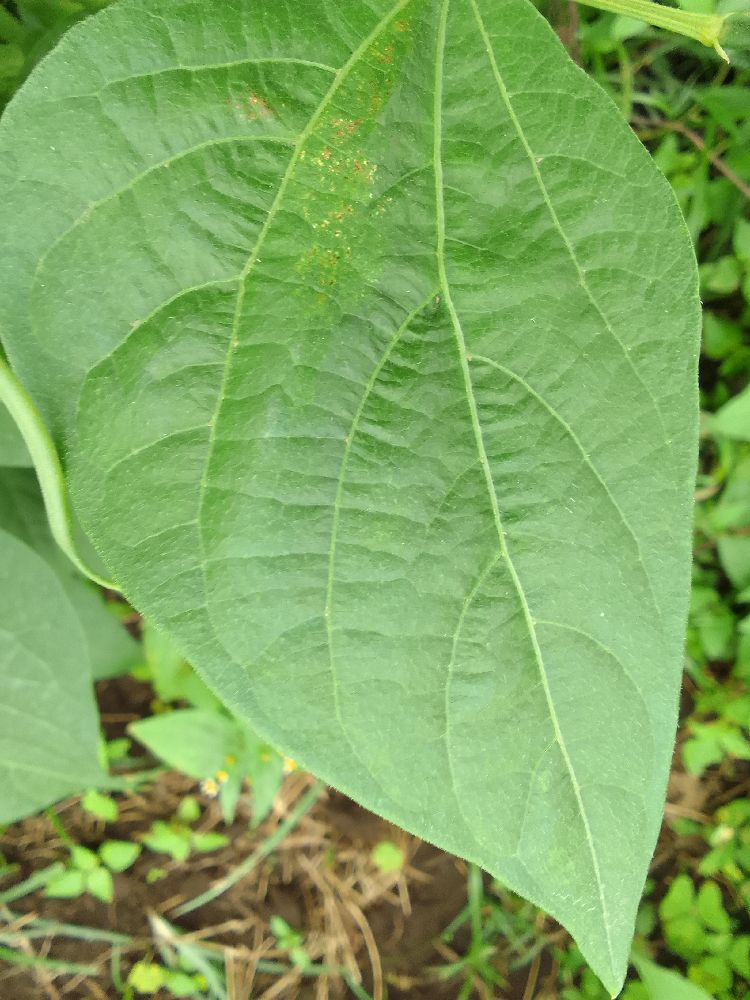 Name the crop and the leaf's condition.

common bean, healthy
